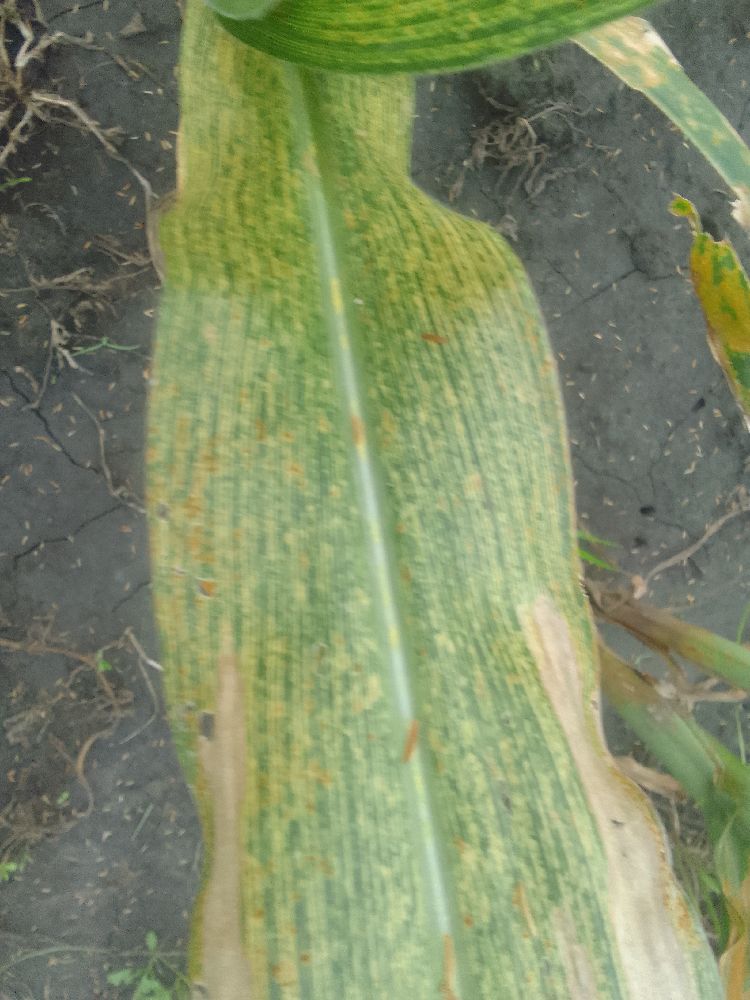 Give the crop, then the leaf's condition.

maize, maize streak virus
